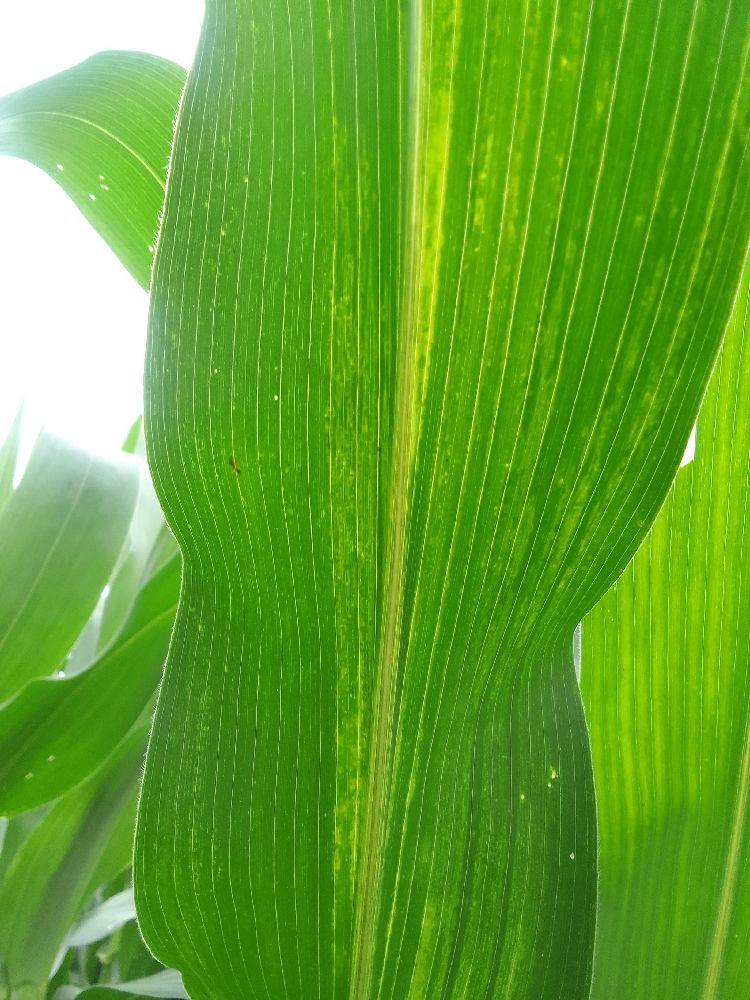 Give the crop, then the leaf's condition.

maize, maize lethal necrosis
